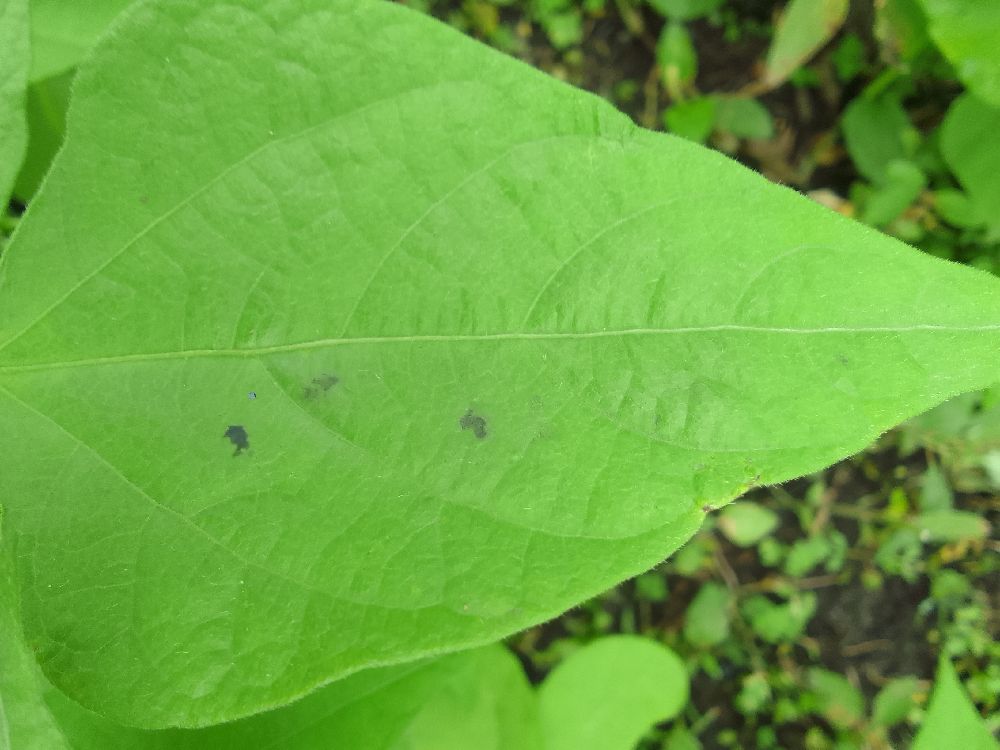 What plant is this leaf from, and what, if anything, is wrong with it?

common bean, healthy
